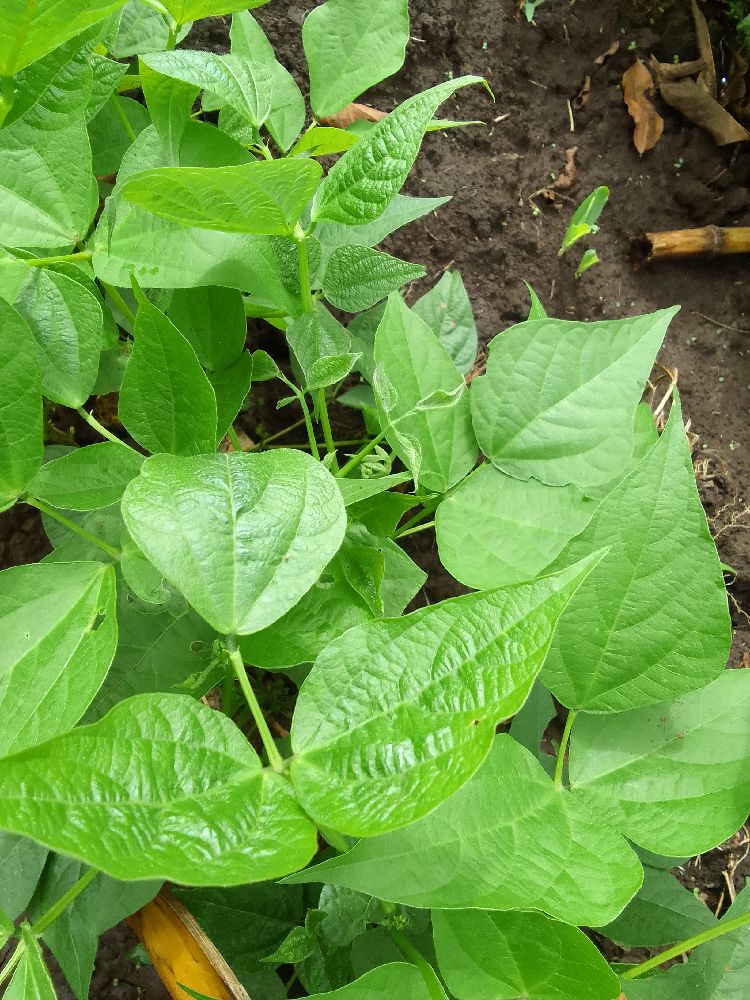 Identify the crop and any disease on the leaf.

common bean, healthy
